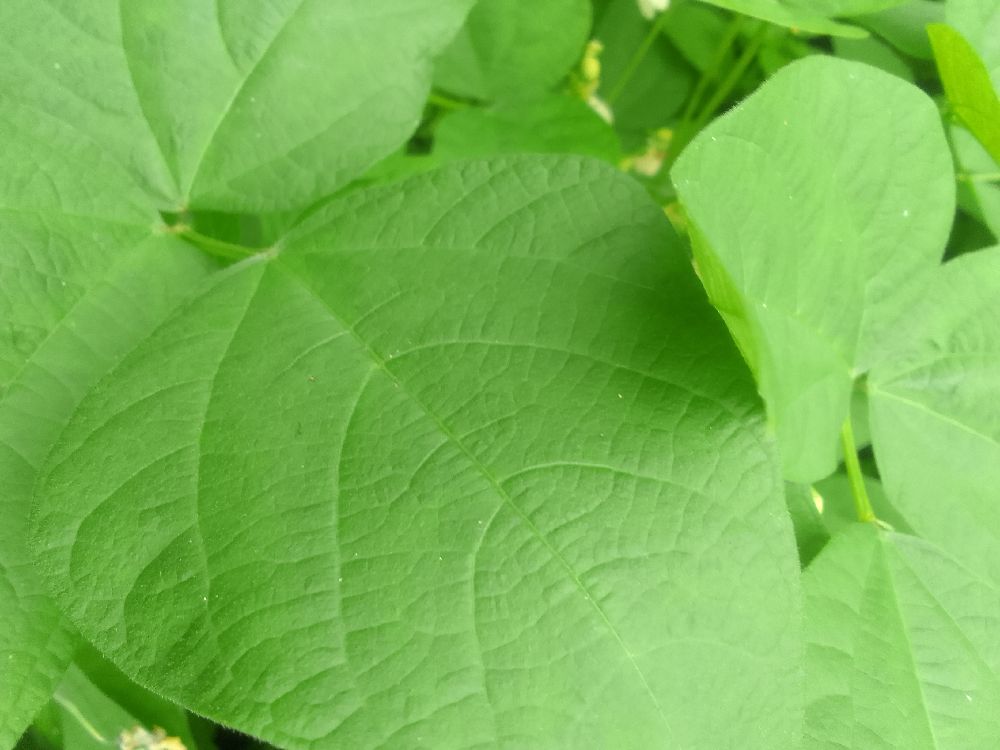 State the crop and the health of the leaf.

common bean, healthy
